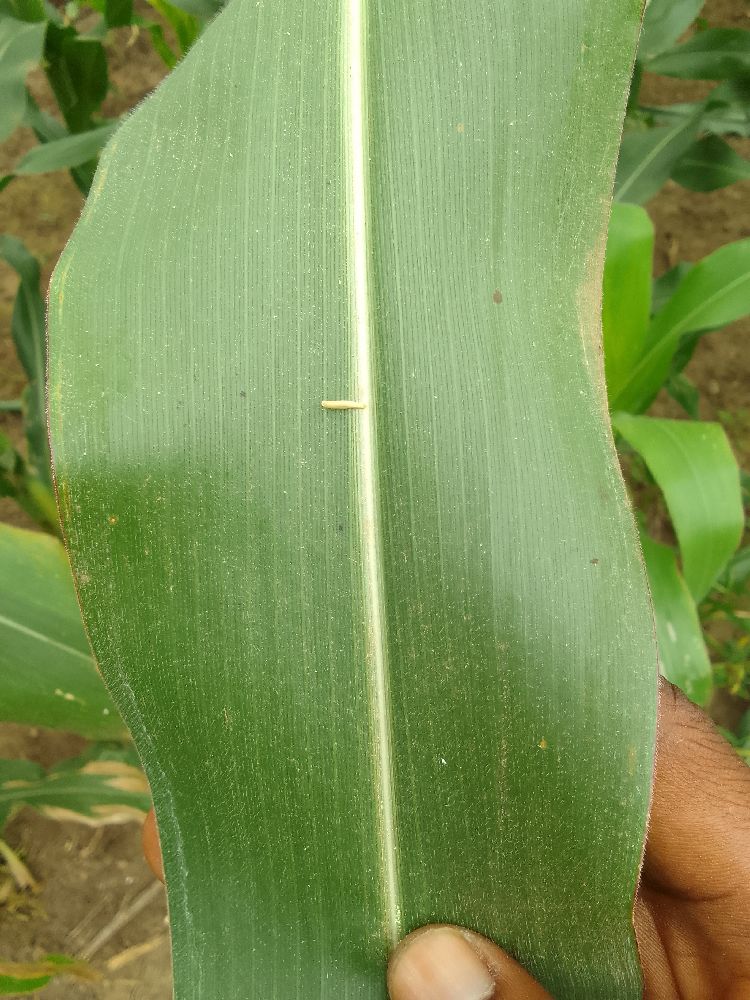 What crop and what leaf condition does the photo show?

maize, healthy
